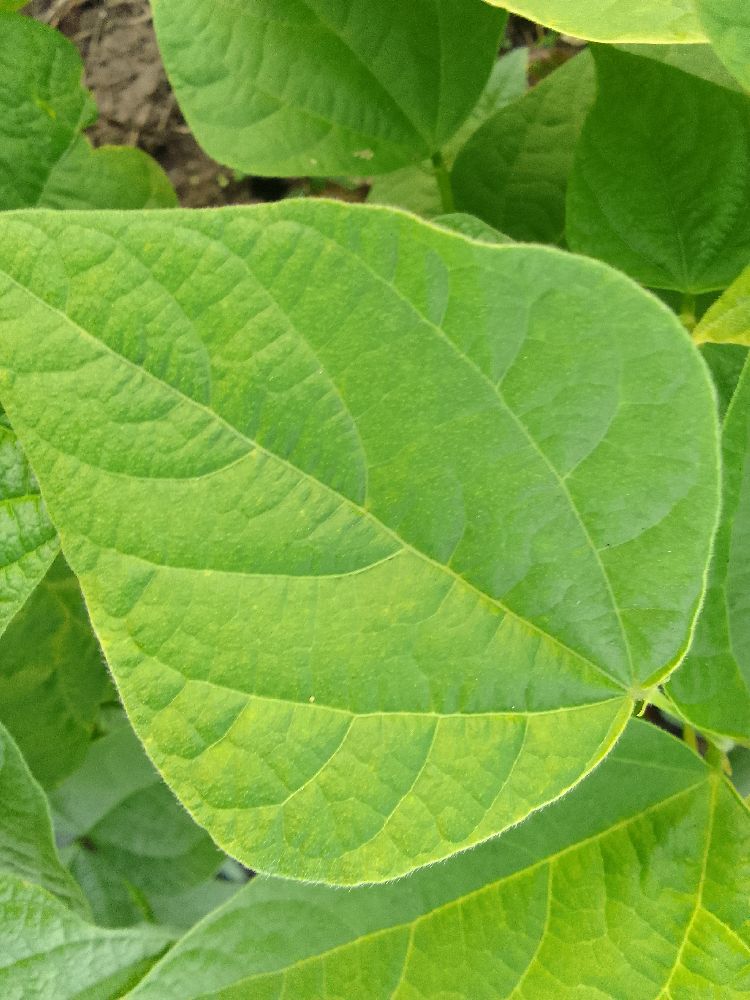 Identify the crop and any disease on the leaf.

common bean, healthy
